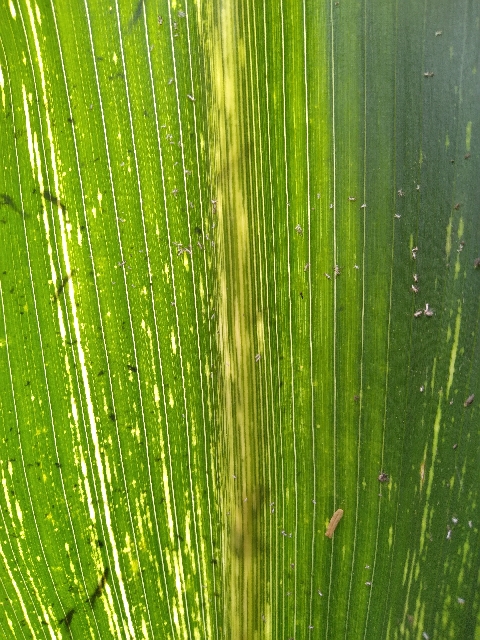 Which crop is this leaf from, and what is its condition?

maize, maize streak virus
